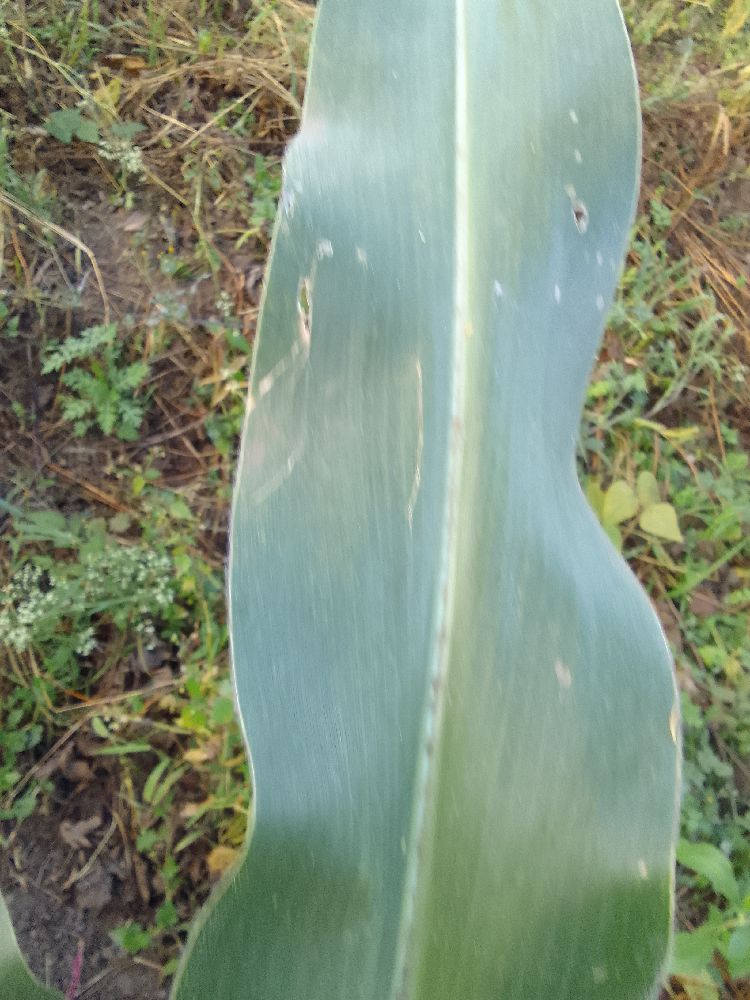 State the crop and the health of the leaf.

maize, healthy
